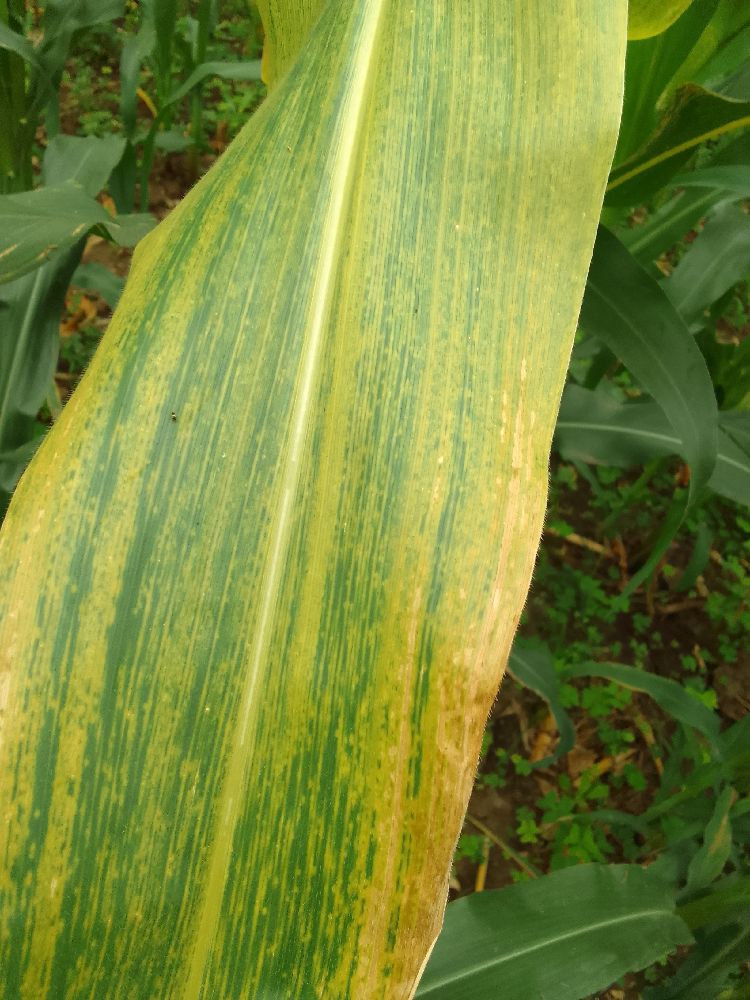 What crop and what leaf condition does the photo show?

maize, maize lethal necrosis
